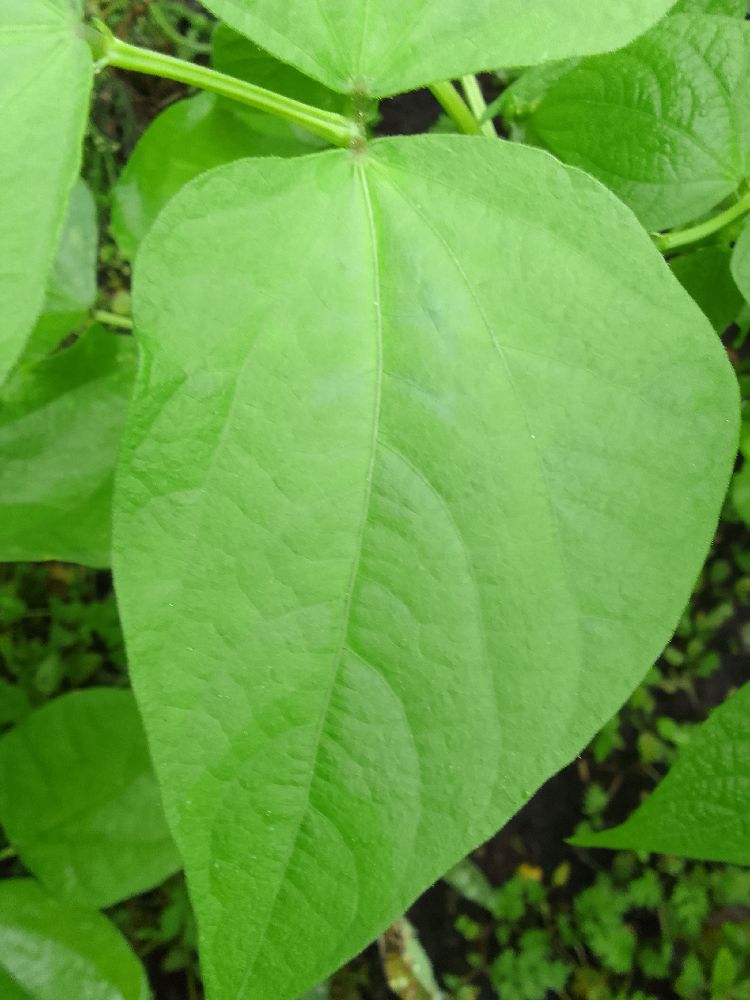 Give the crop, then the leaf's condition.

common bean, healthy
